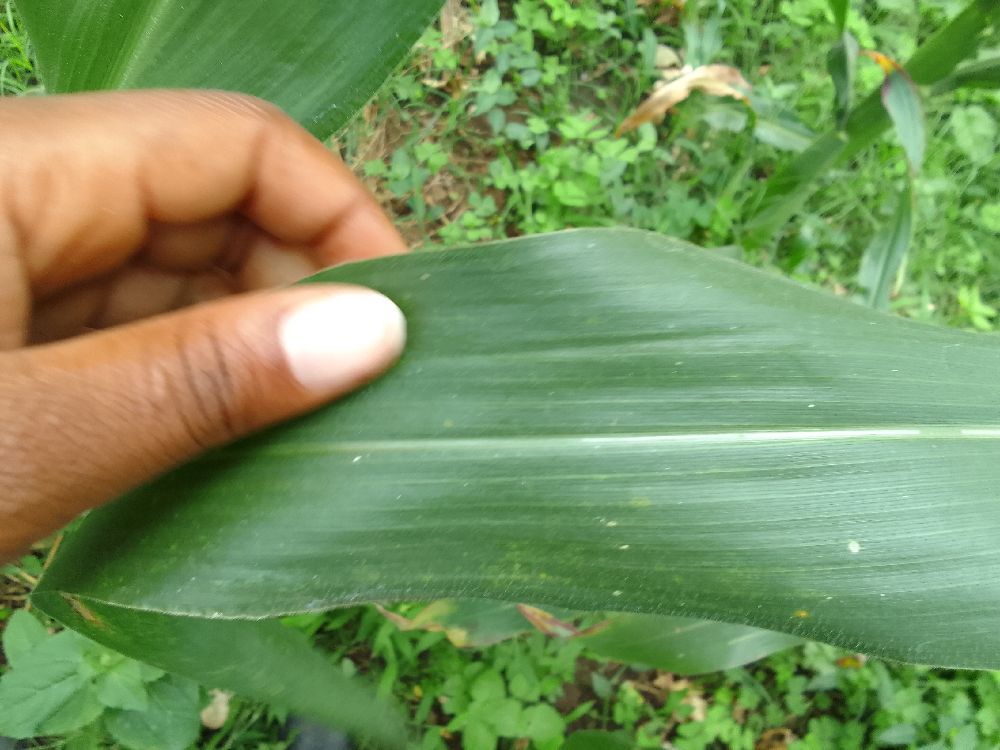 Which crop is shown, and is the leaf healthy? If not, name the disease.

maize, healthy
